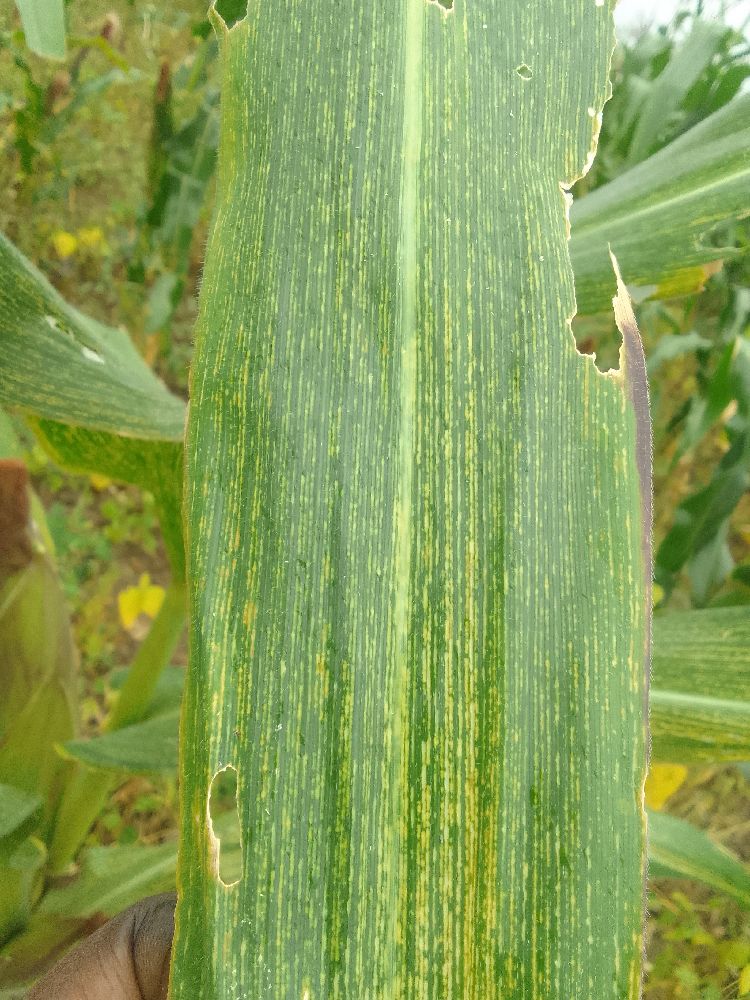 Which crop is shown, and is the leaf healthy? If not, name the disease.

maize, maize streak virus
